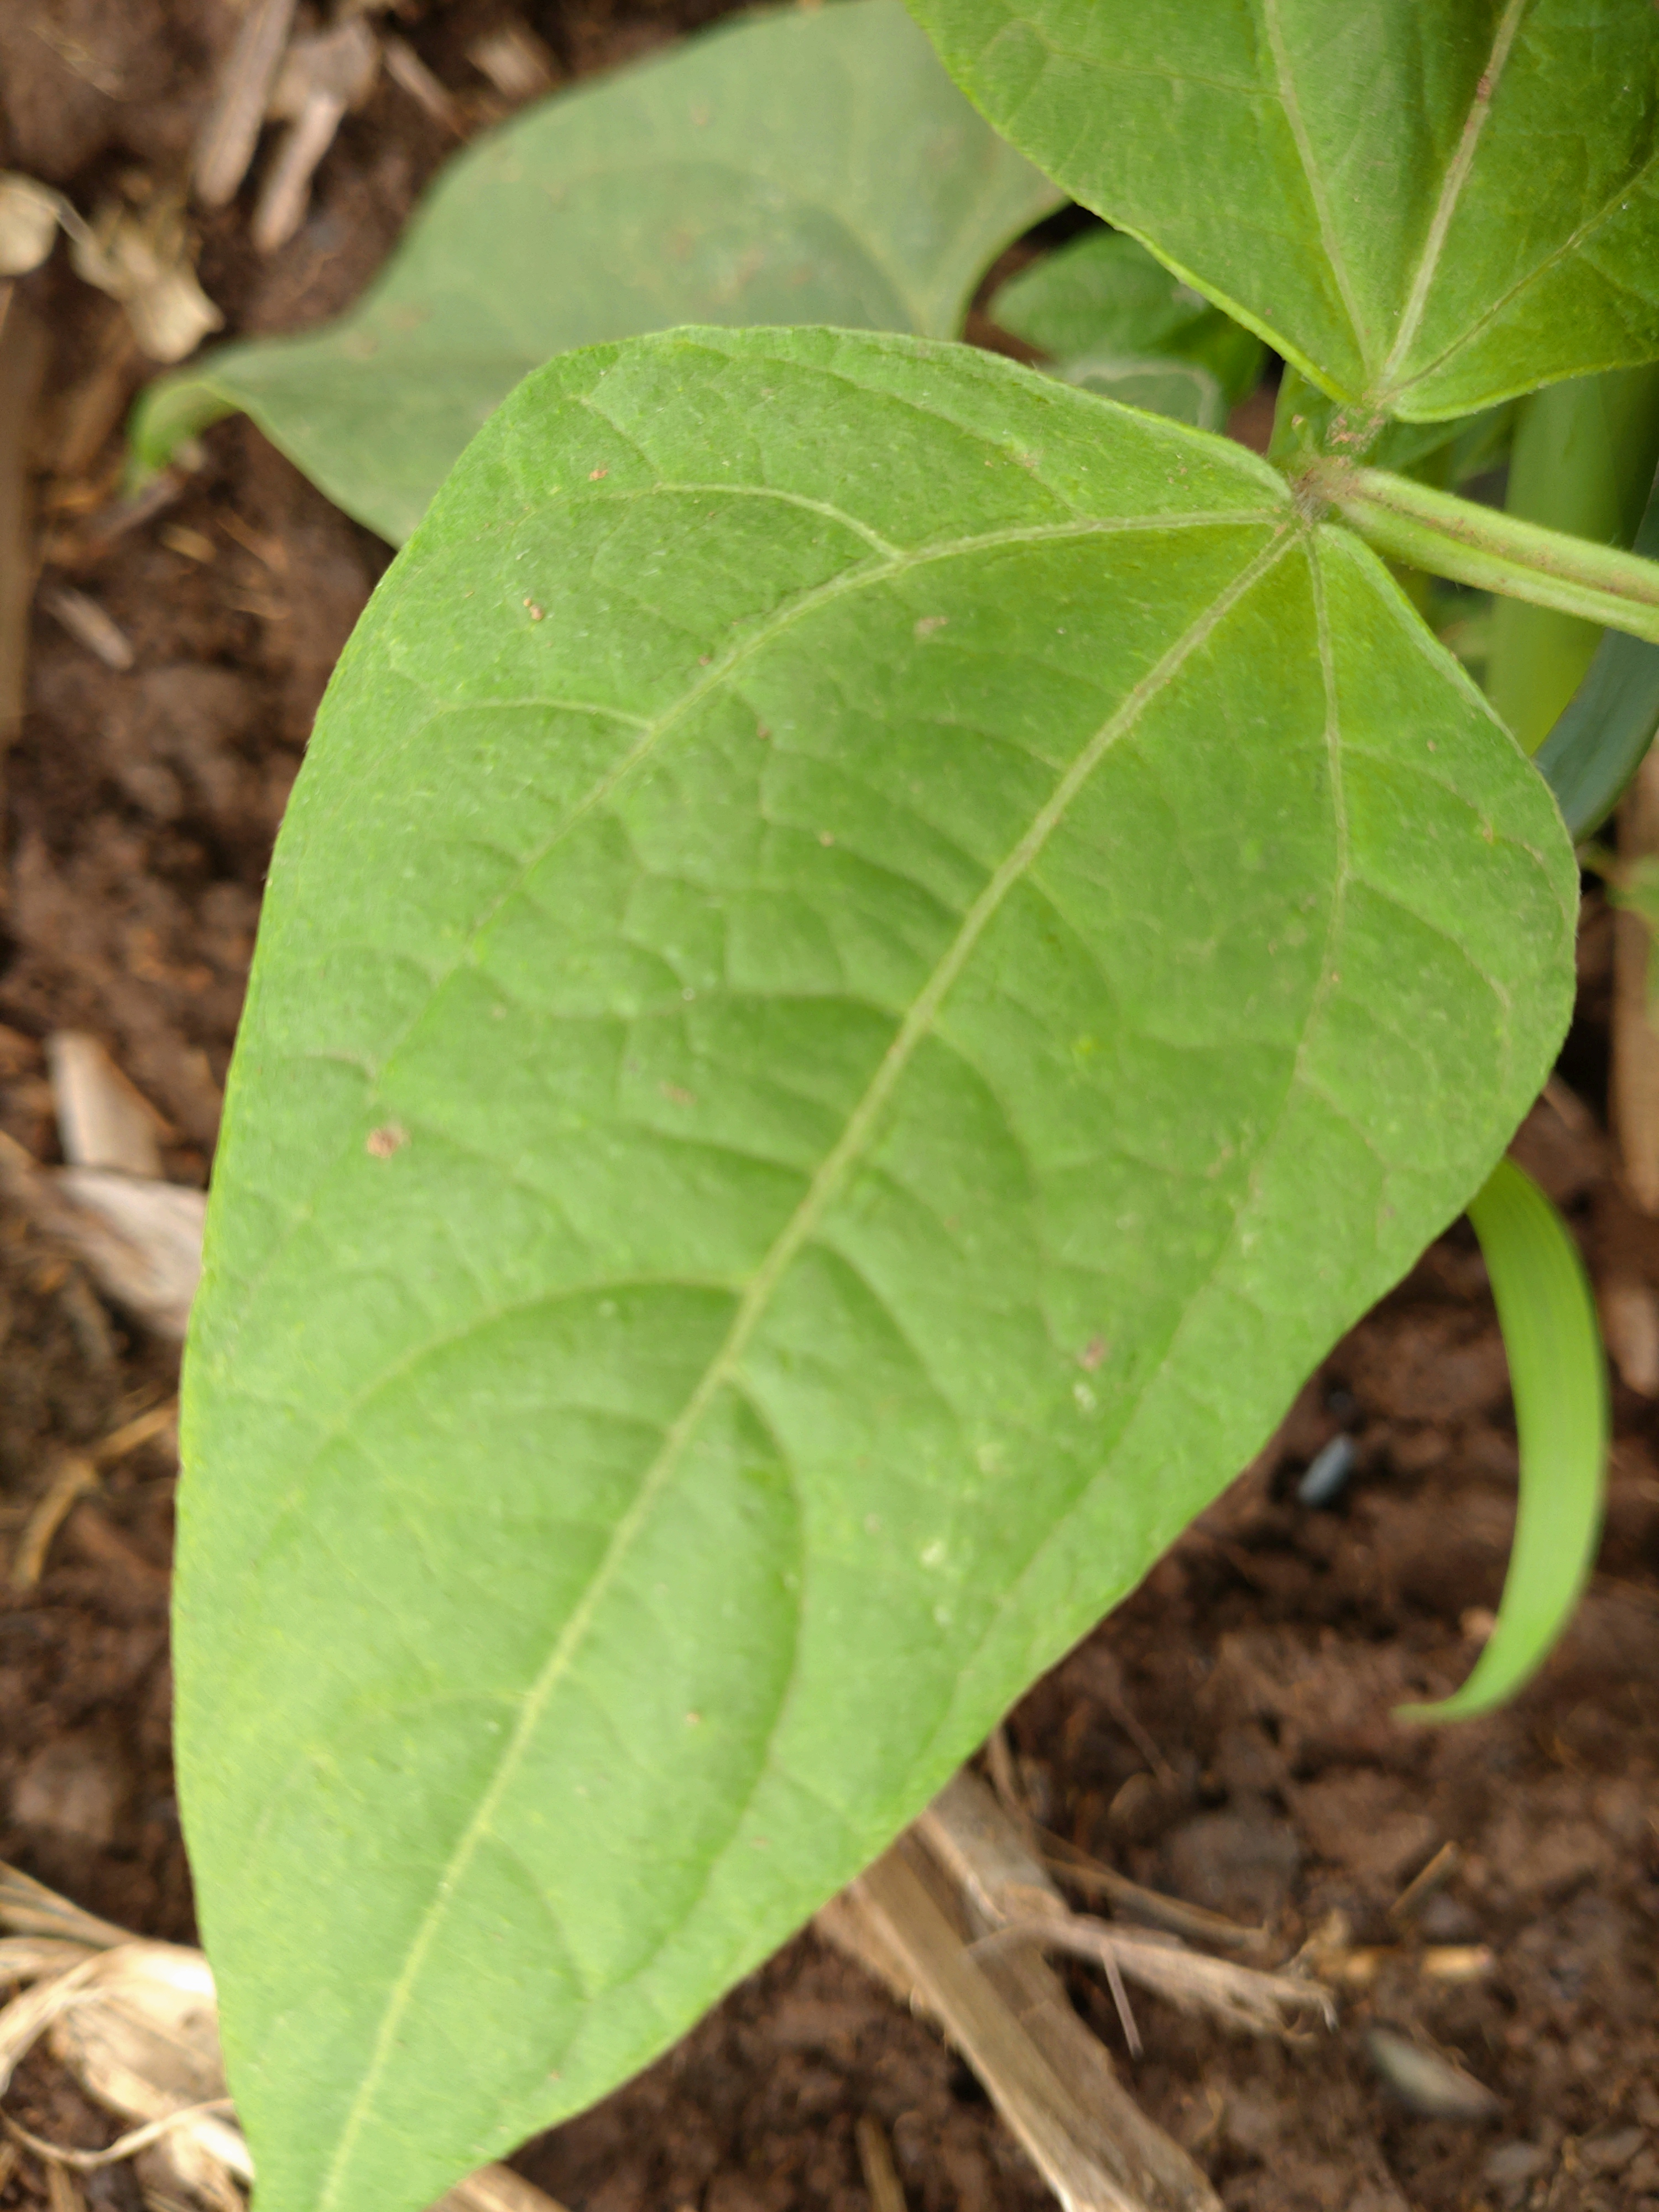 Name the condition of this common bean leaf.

healthy
